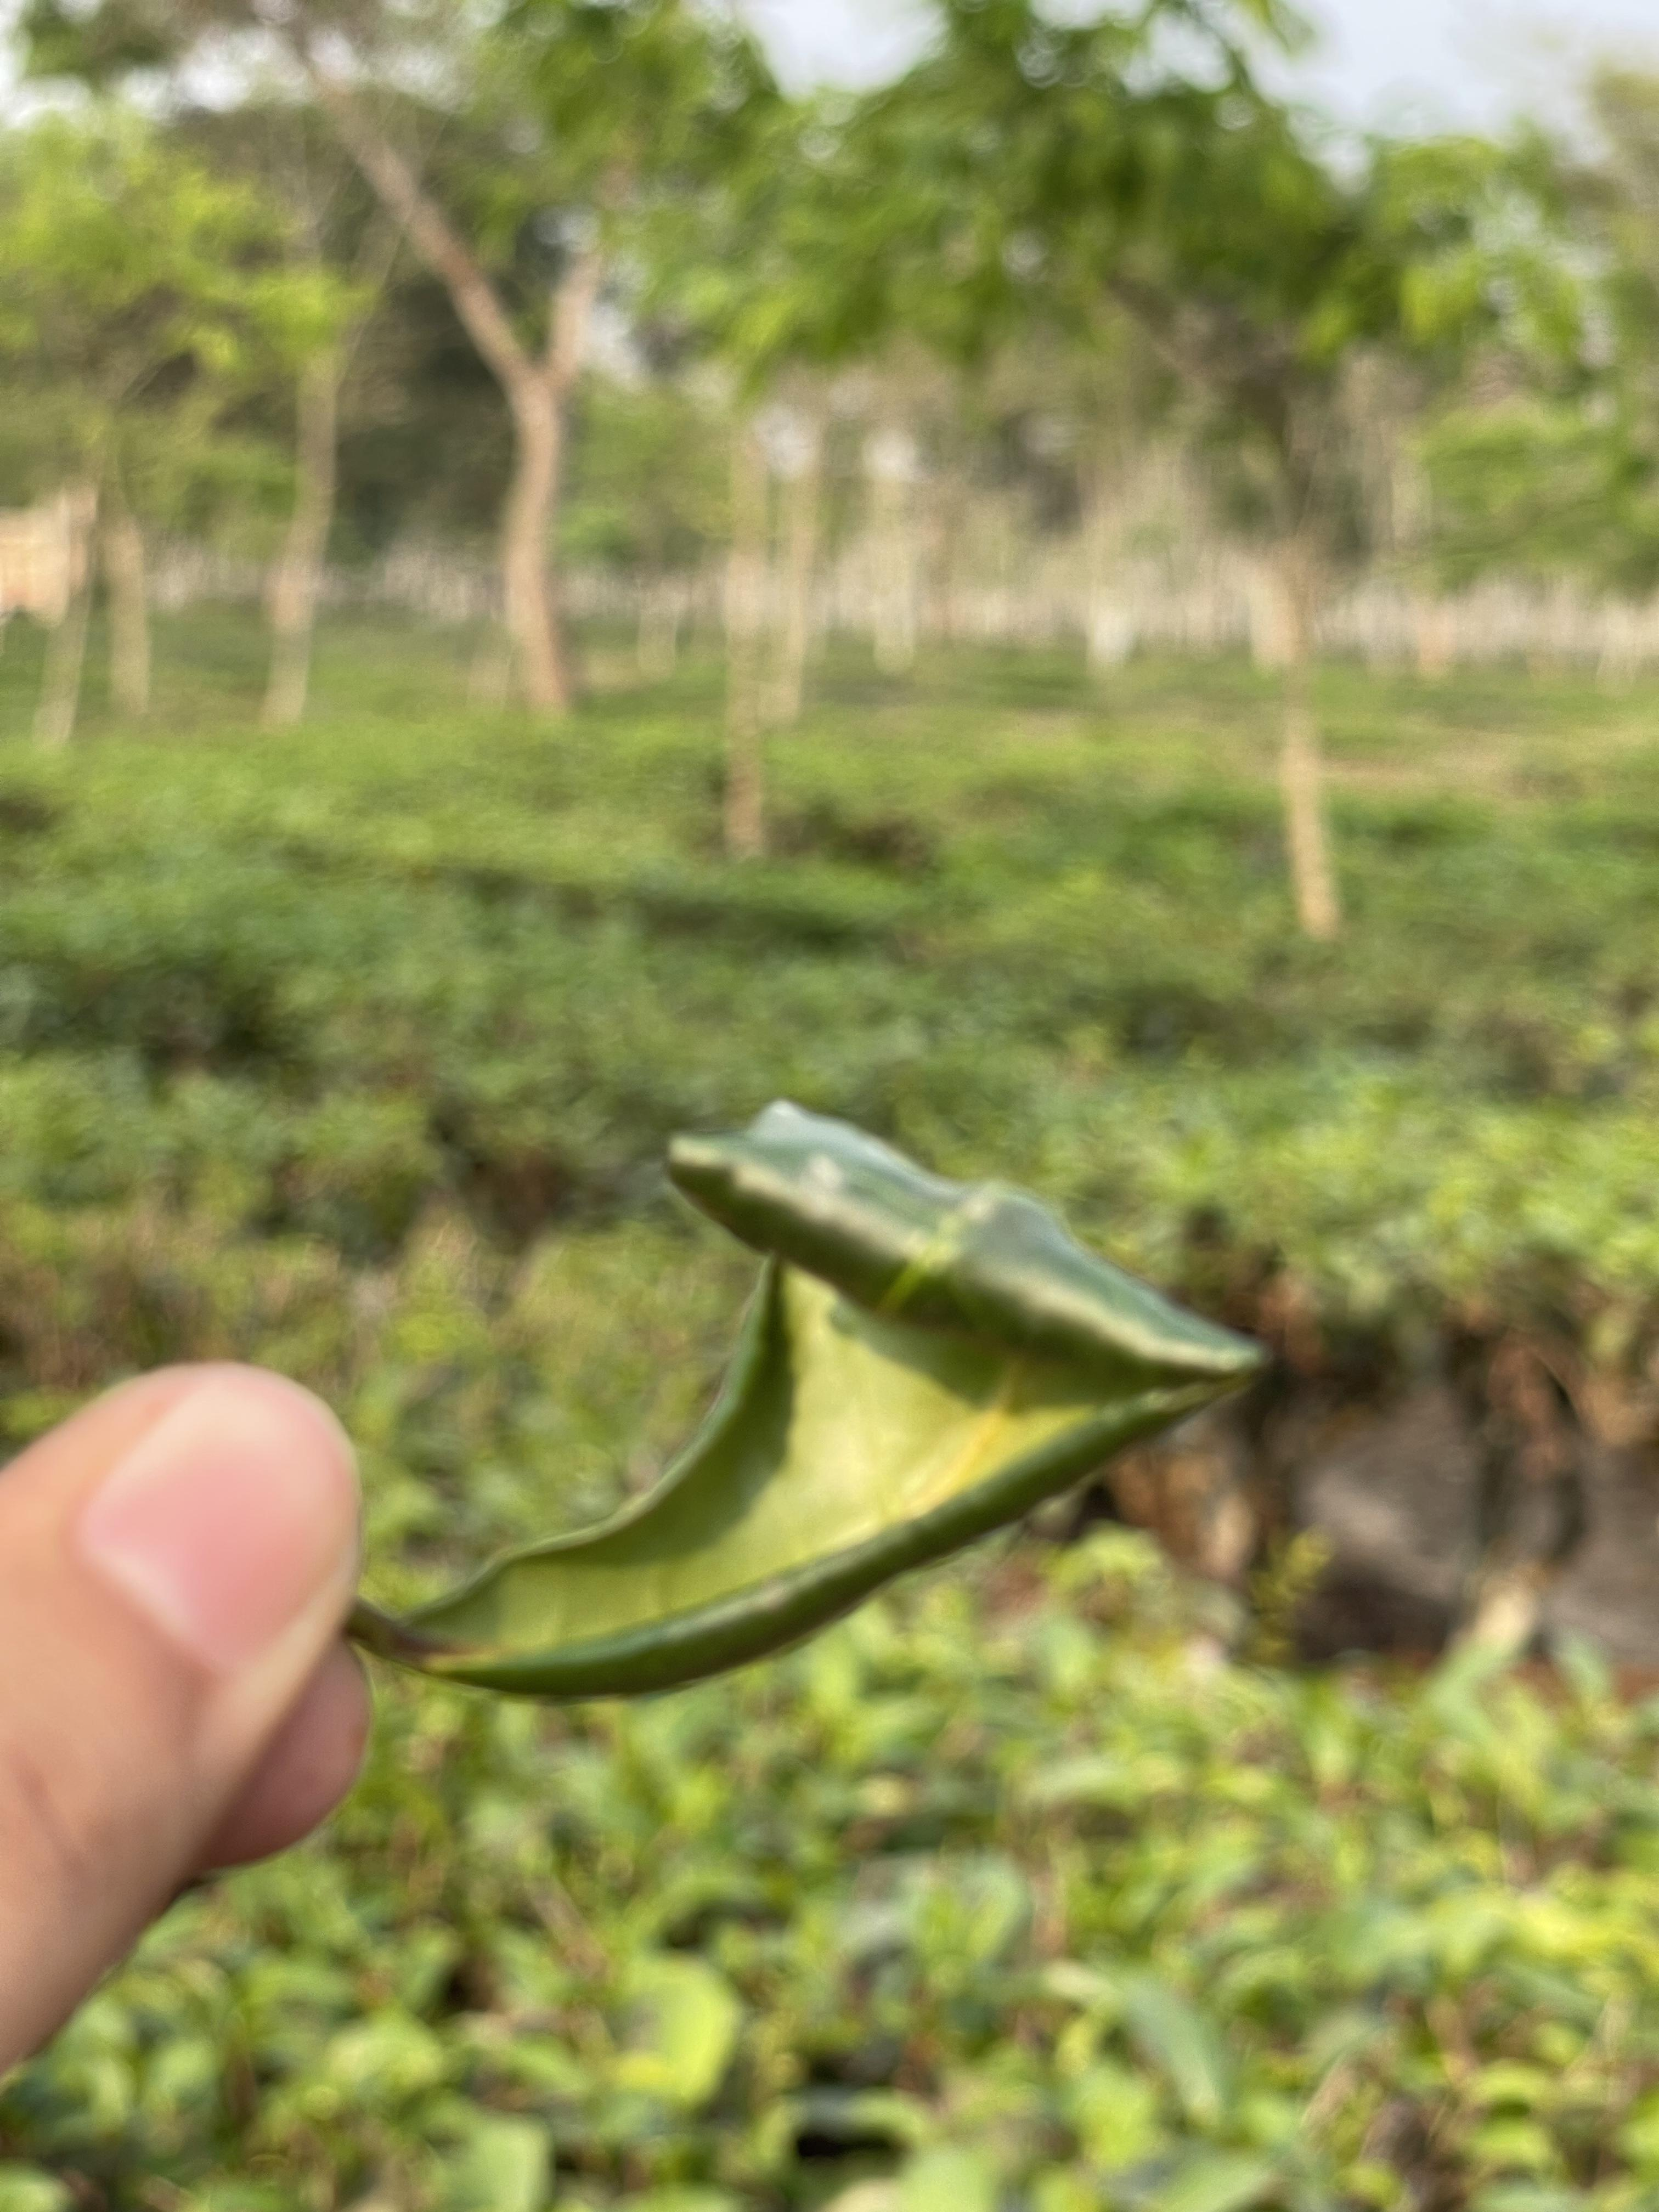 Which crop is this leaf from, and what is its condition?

tea, helopeltis
